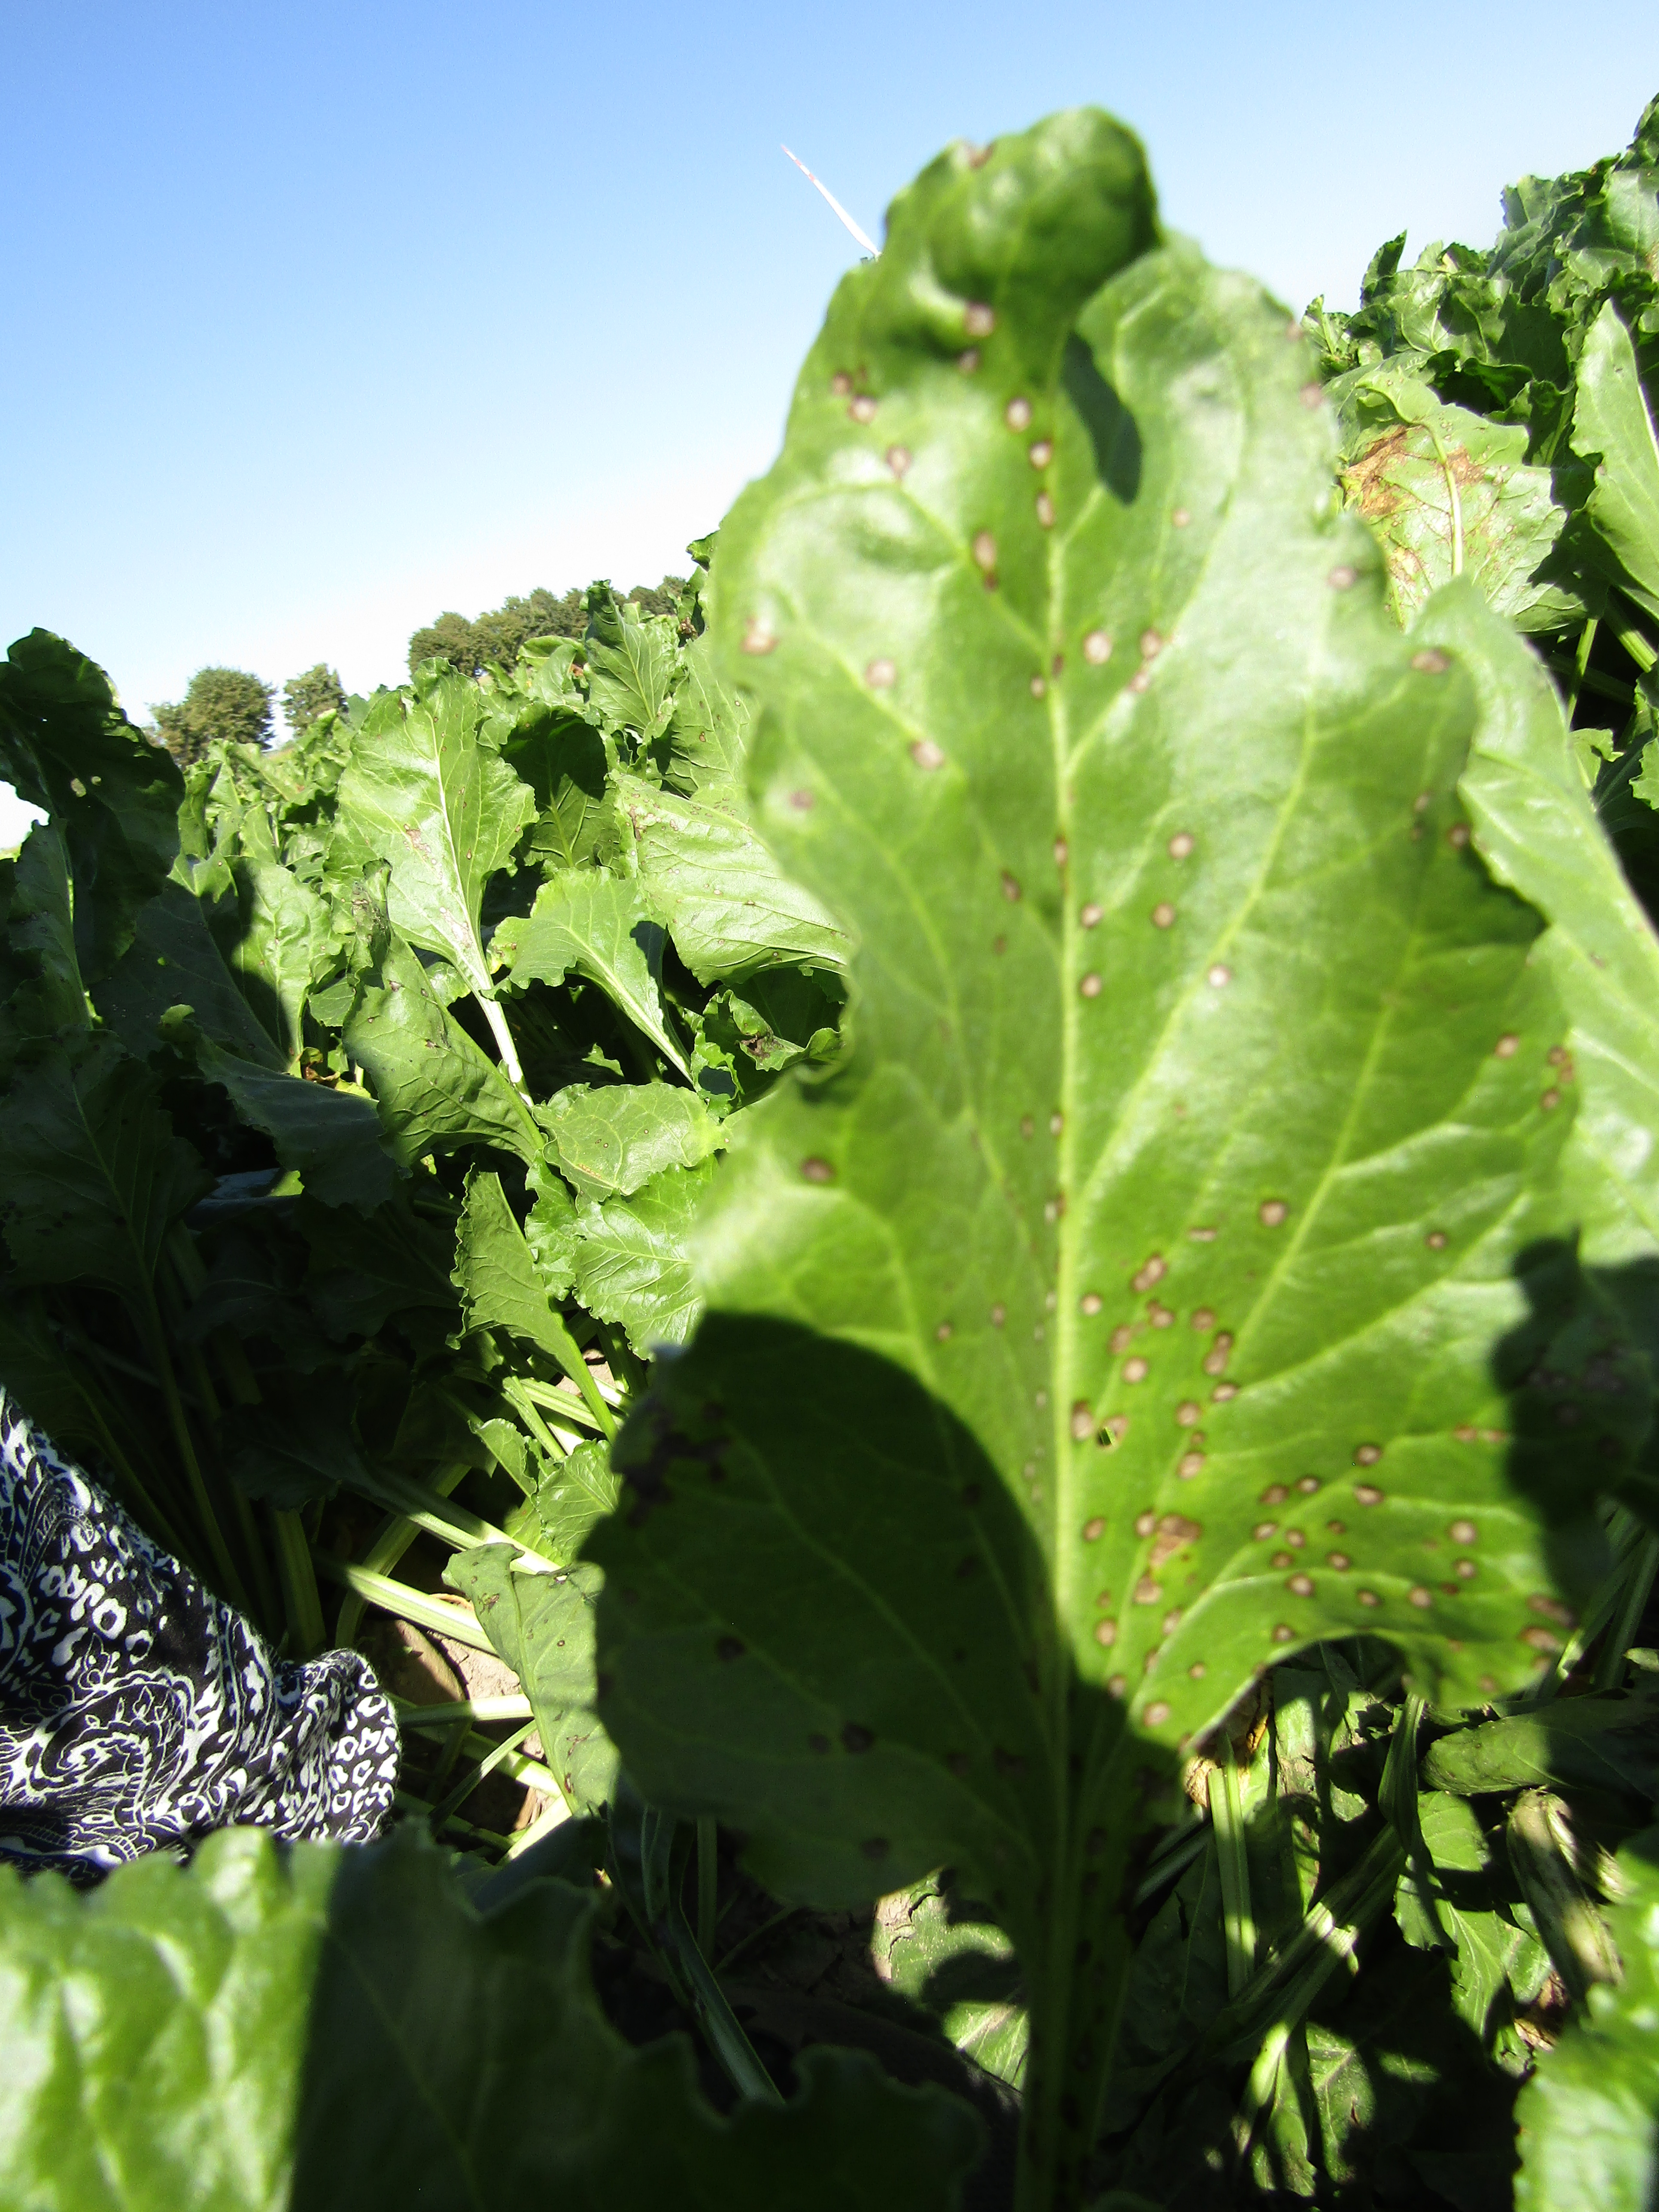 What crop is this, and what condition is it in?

beet, cercospora
